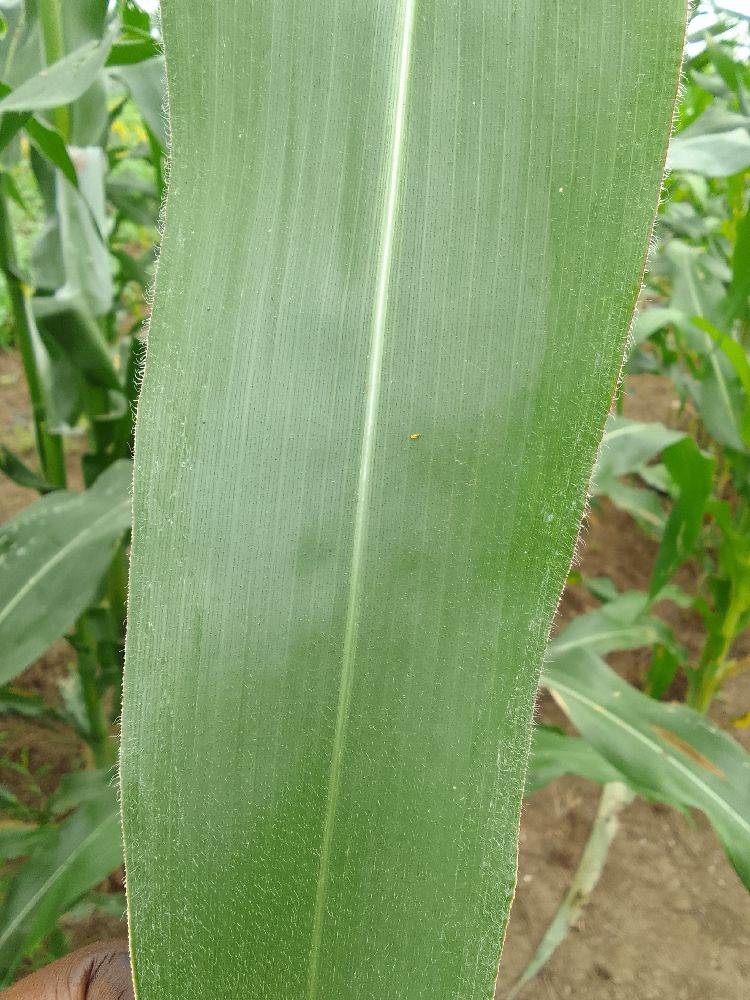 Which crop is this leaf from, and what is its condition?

maize, healthy
